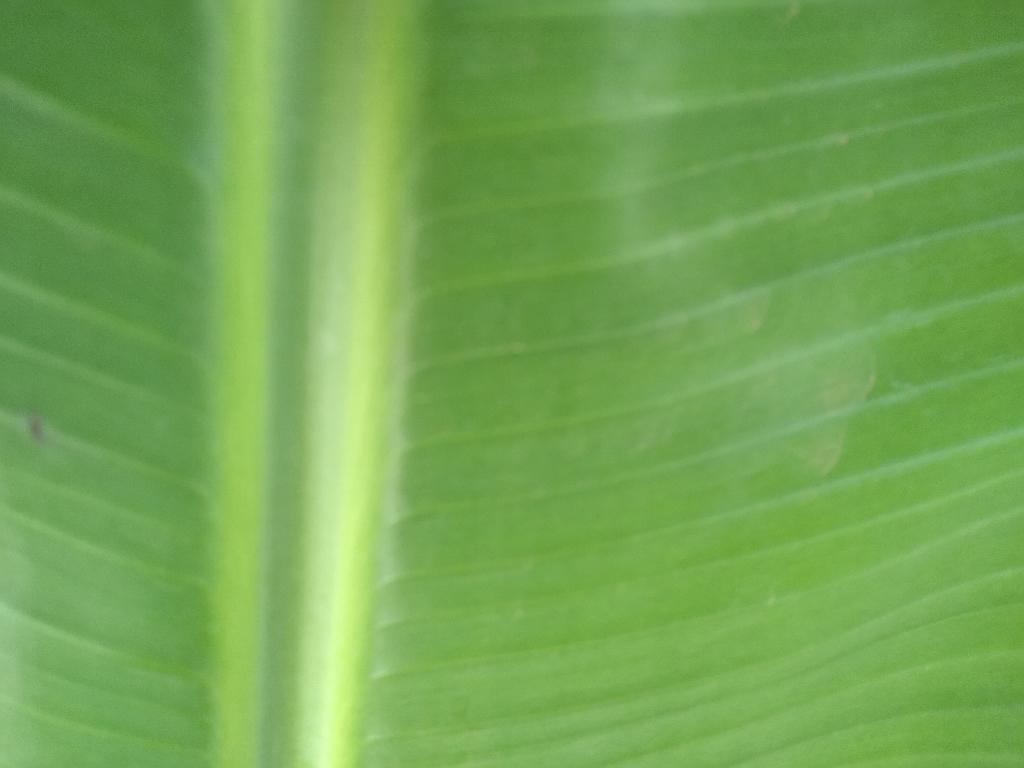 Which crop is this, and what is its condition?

banana, healthy
